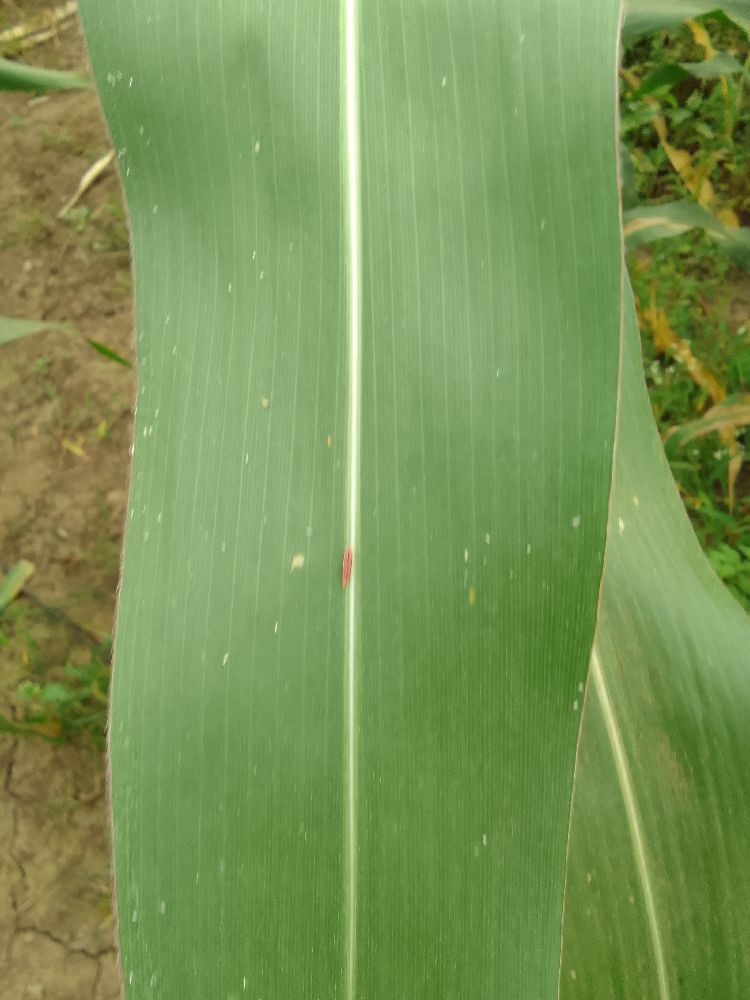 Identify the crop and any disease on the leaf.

maize, healthy
